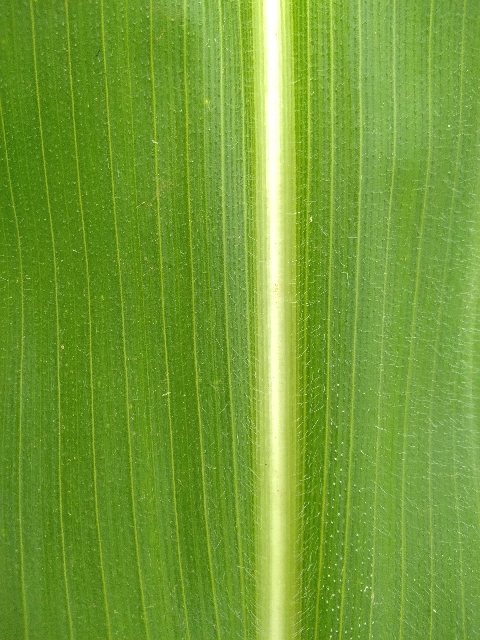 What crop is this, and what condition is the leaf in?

maize, healthy
